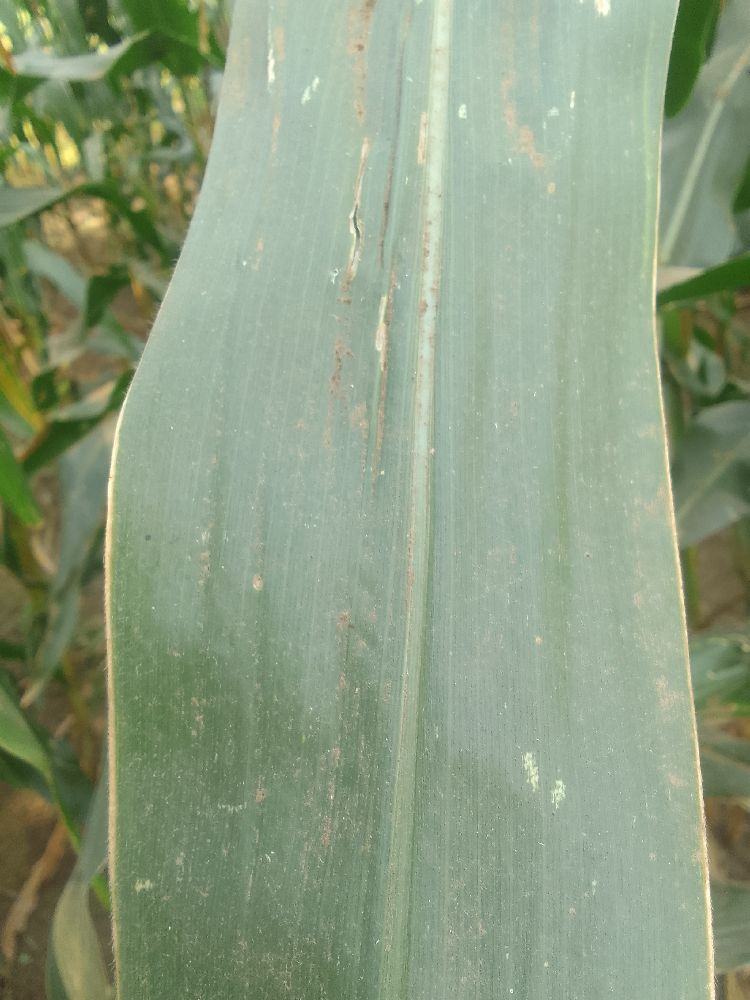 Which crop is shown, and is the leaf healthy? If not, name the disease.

maize, healthy
